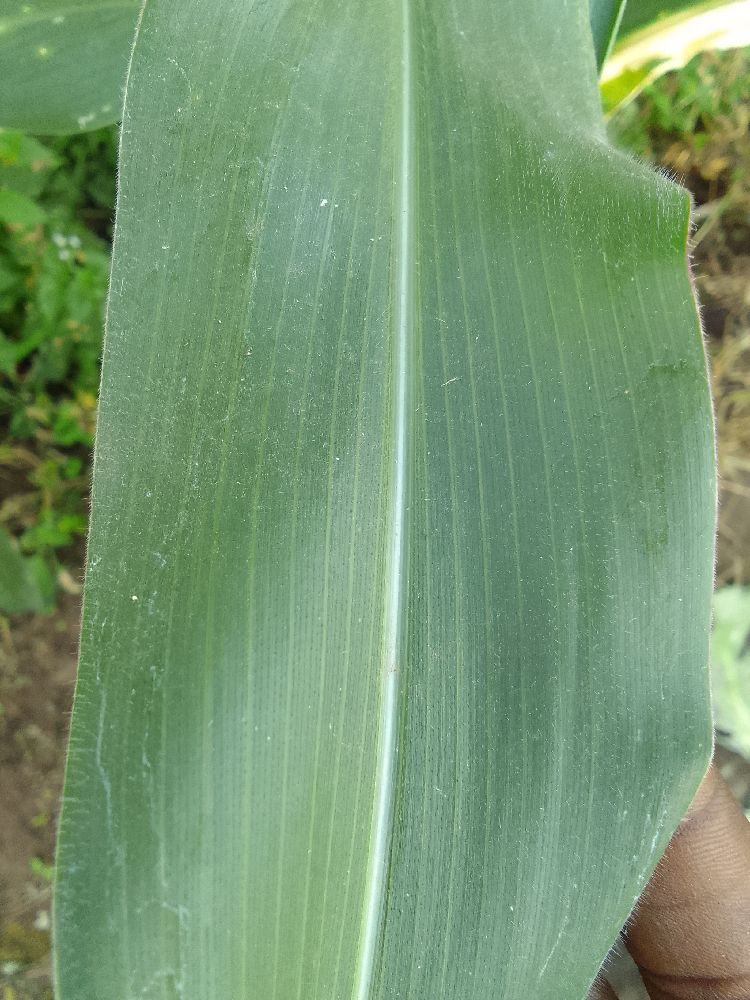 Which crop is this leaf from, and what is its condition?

maize, healthy
